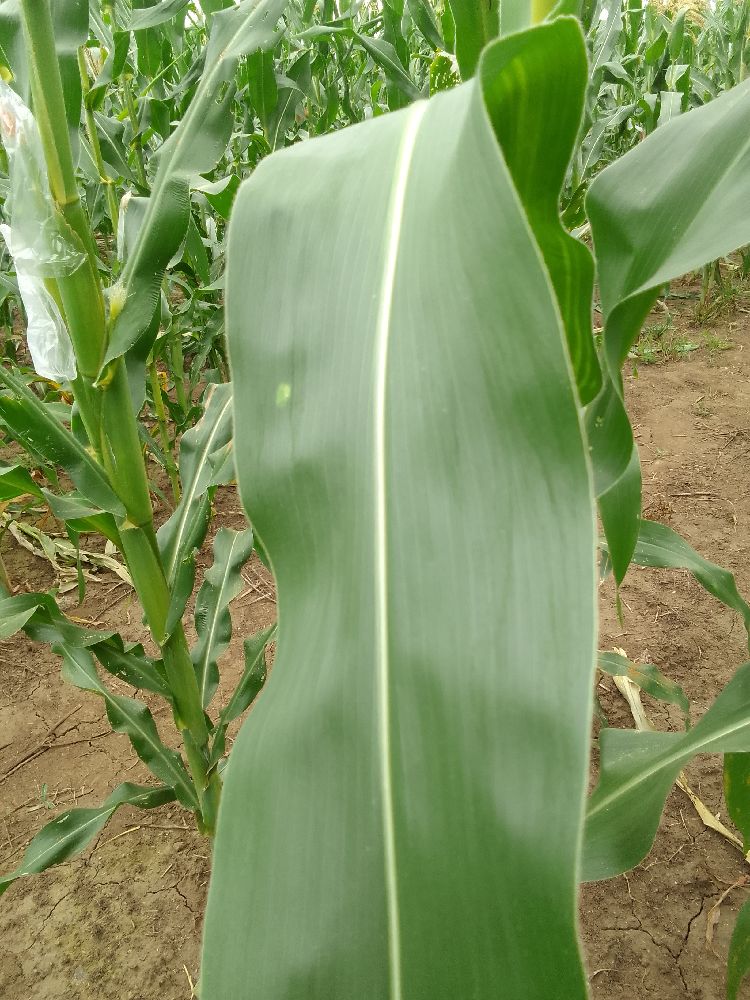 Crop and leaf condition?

maize, healthy
